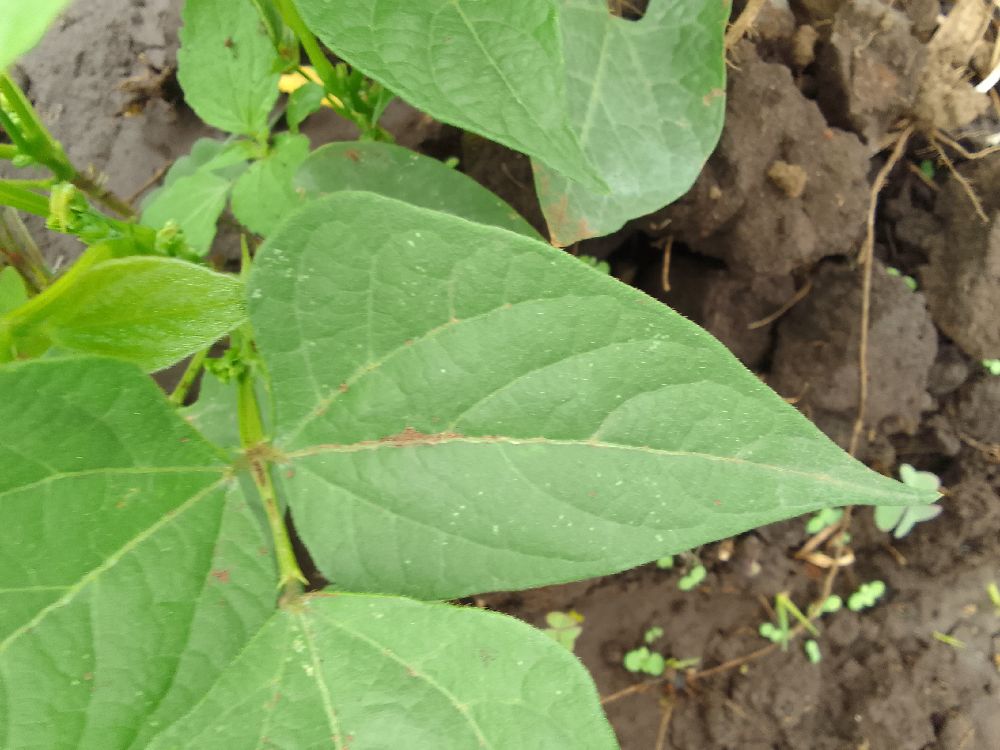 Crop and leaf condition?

common bean, healthy
